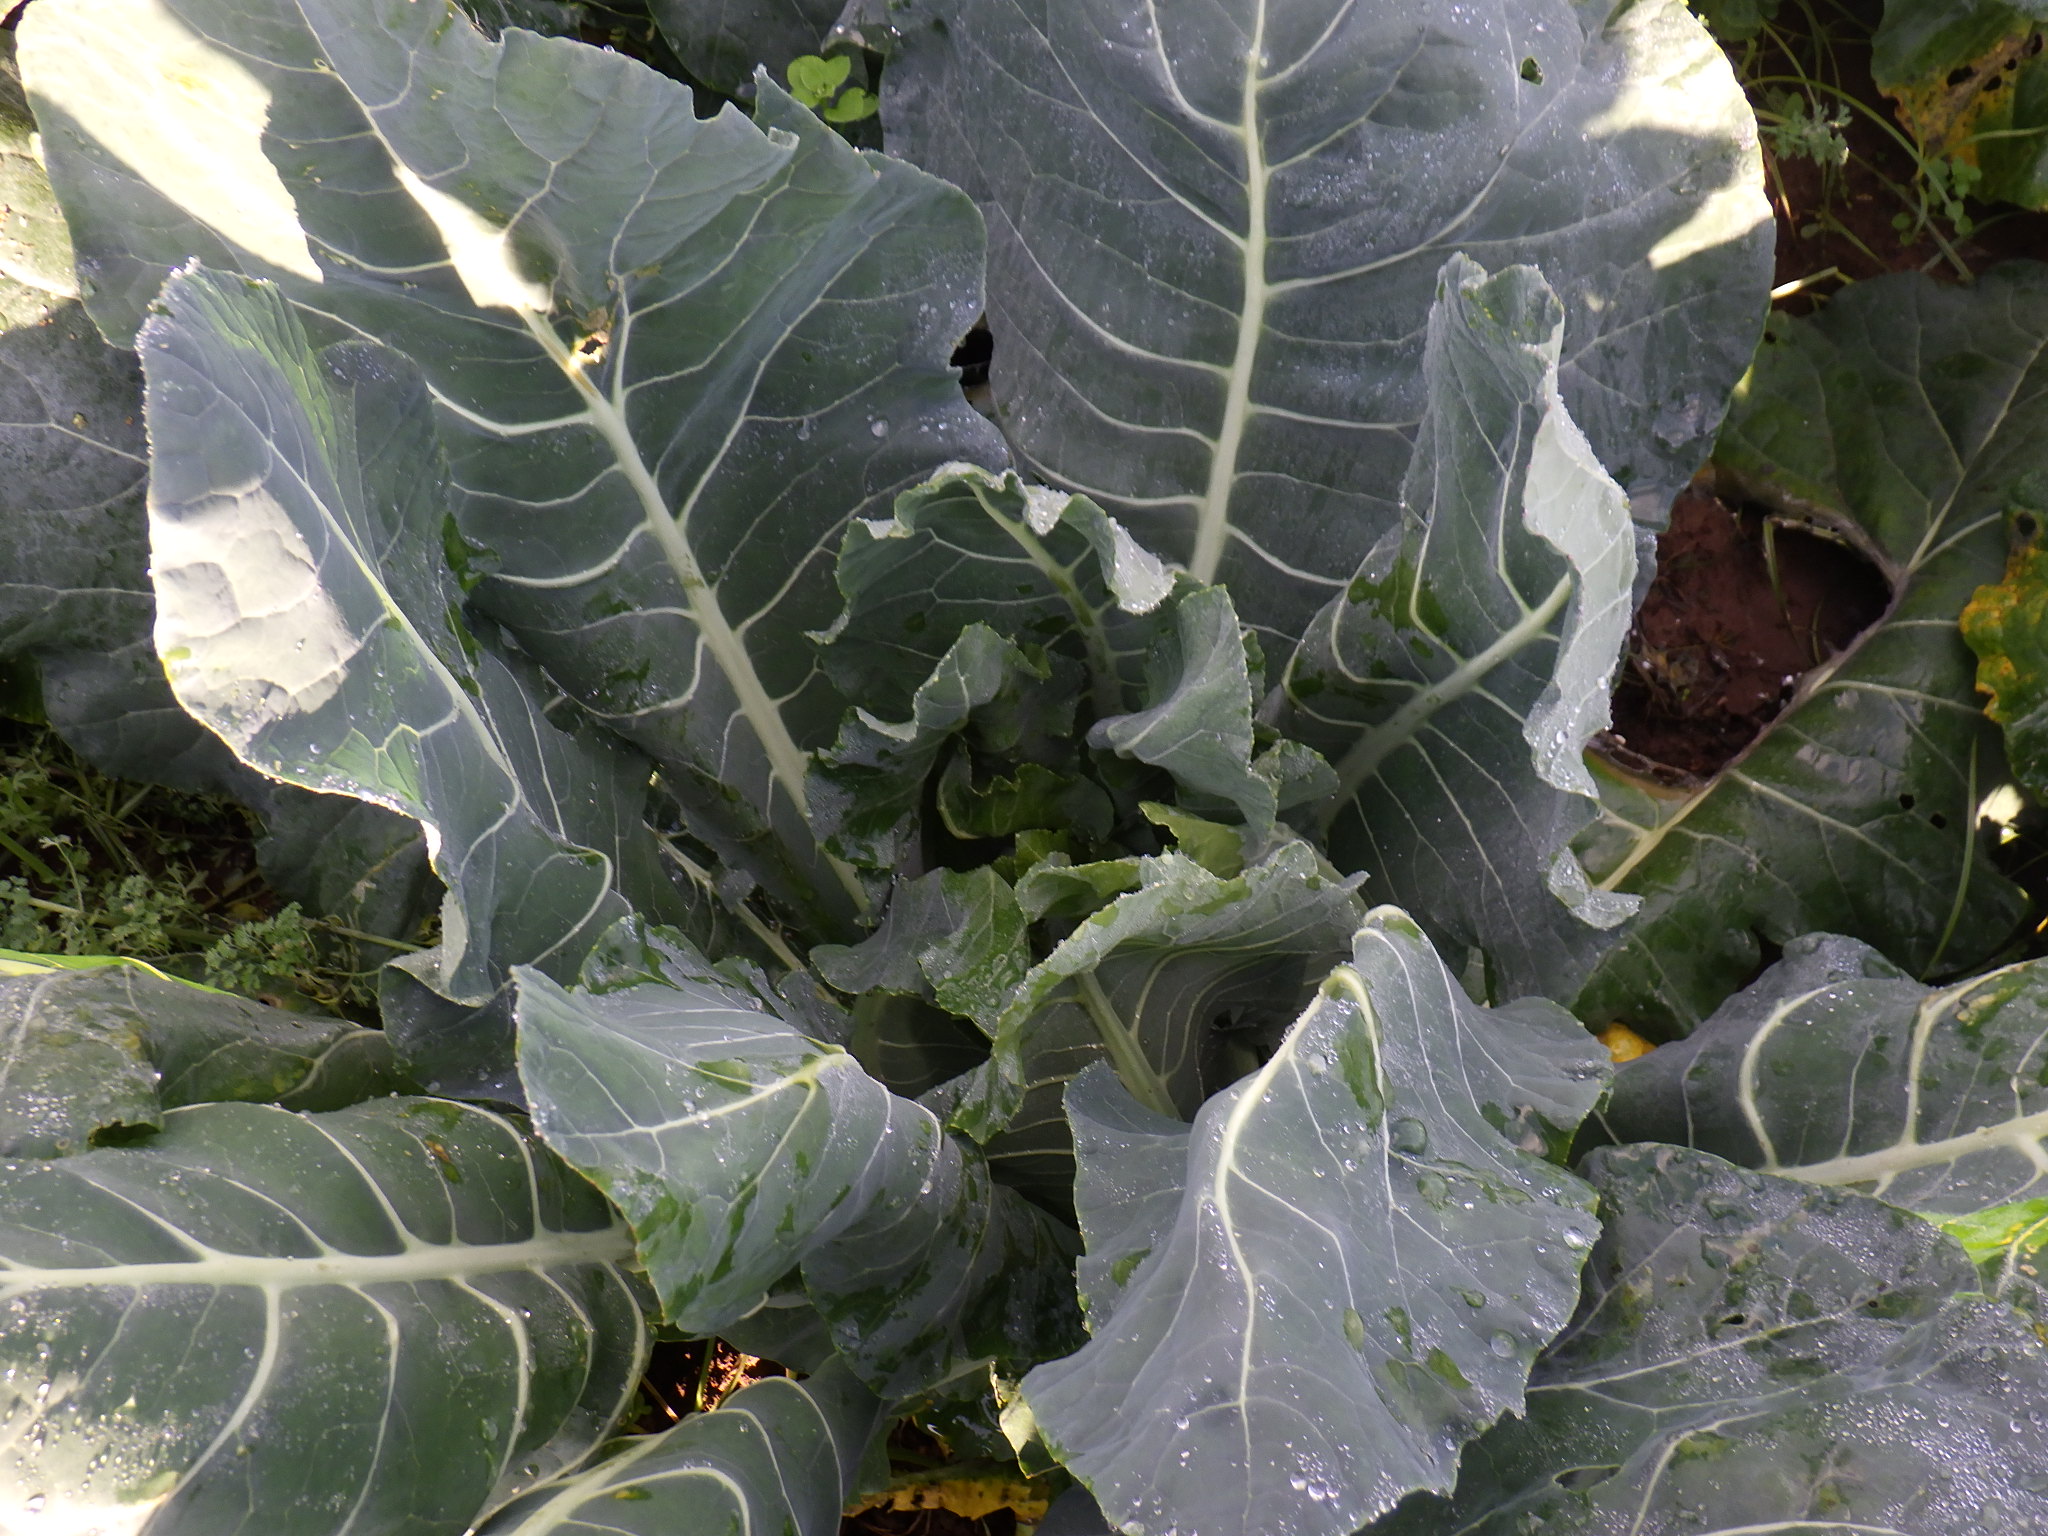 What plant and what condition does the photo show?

chard, phytophagous
